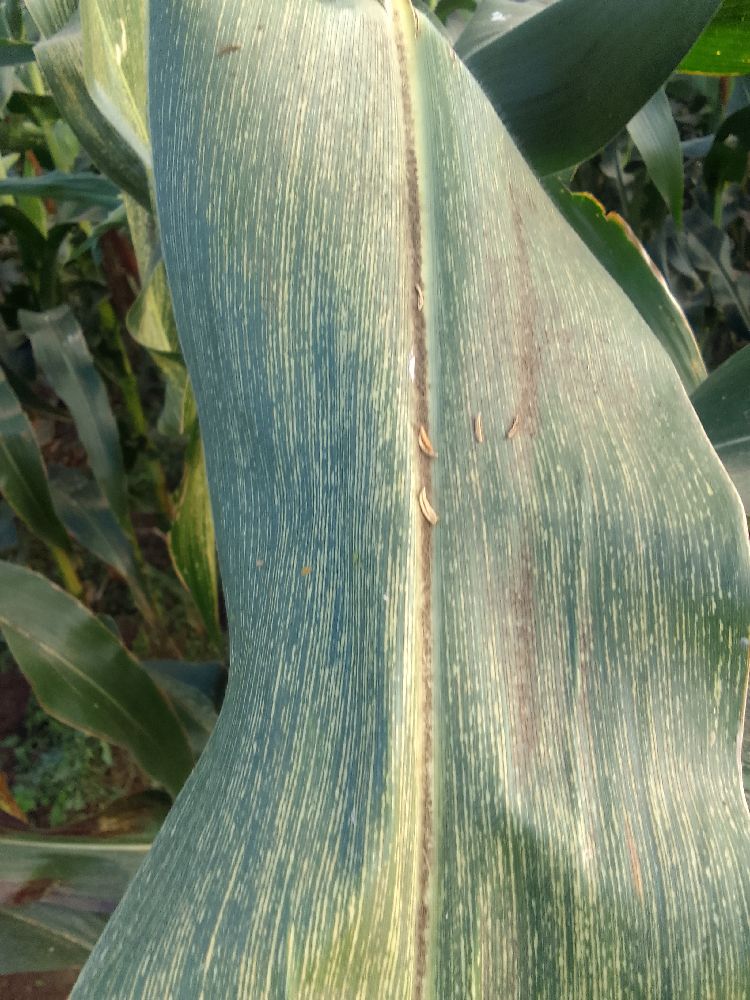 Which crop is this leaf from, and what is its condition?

maize, maize streak virus
